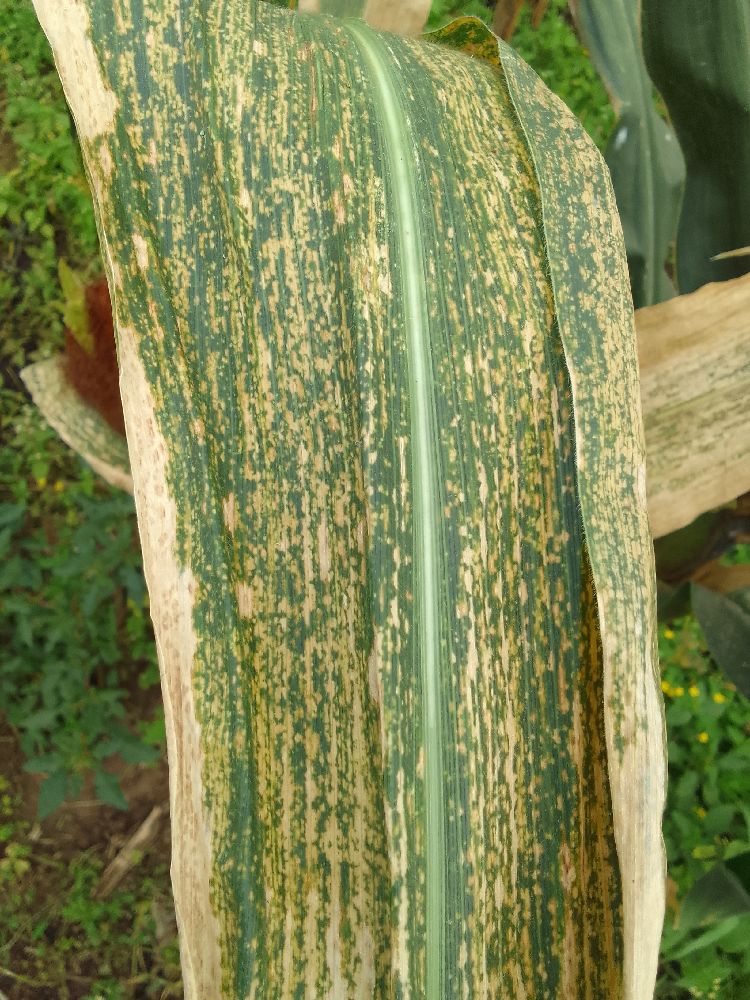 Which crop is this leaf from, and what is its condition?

maize, maize lethal necrosis
